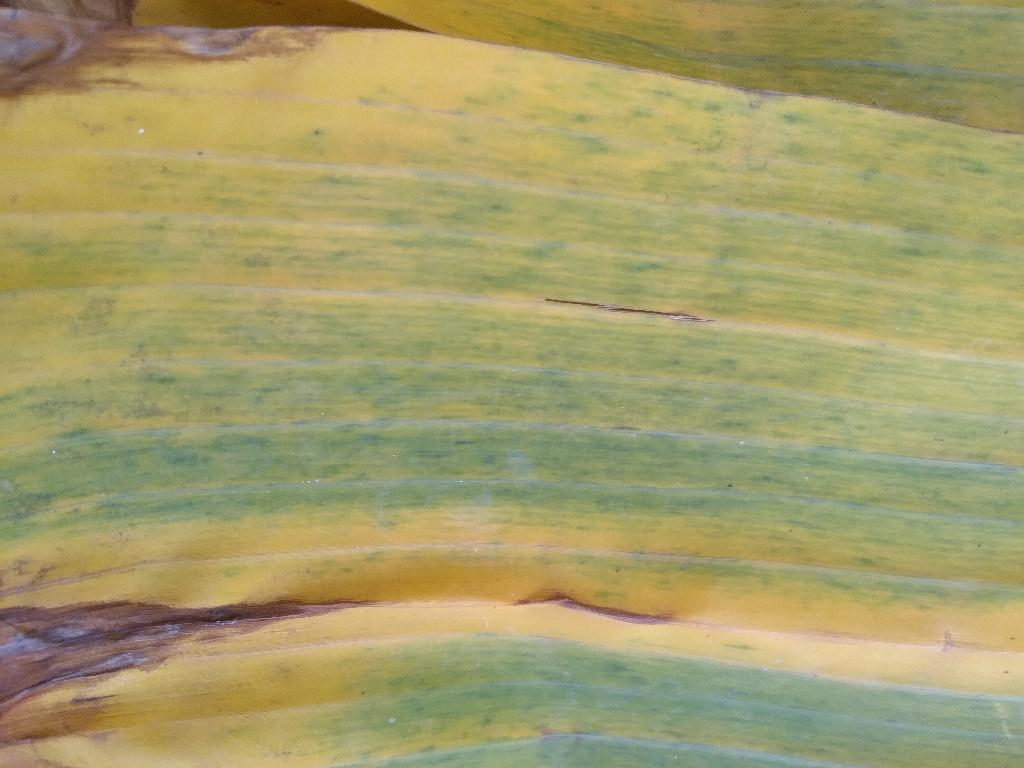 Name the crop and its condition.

banana, fusarium wilt race 1
